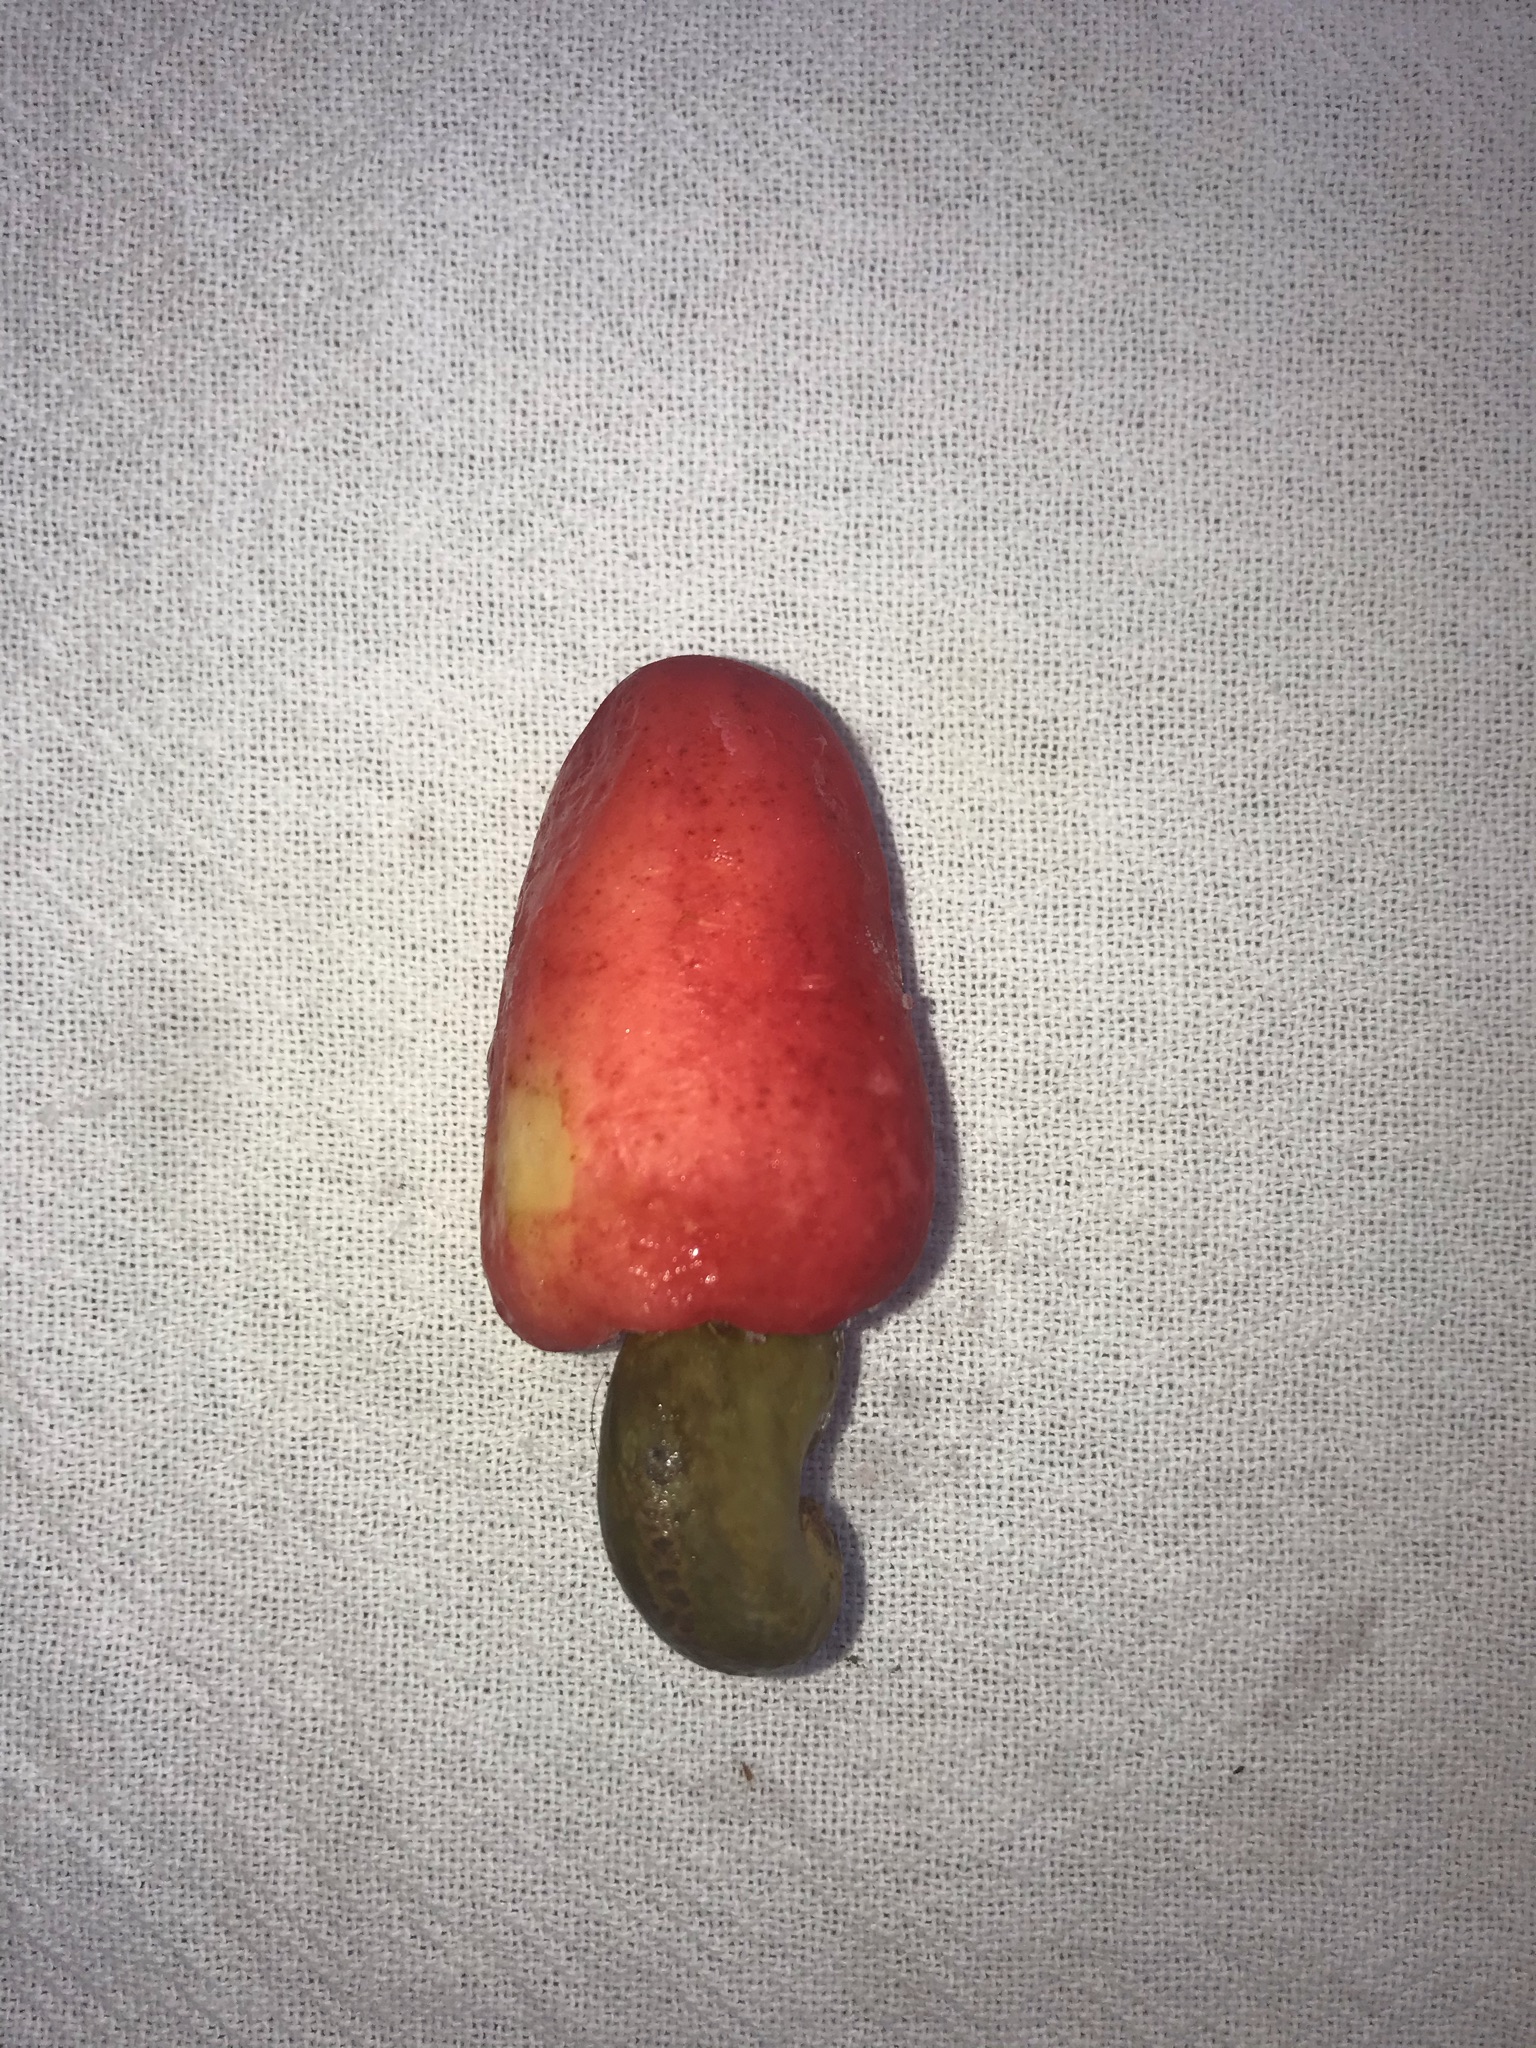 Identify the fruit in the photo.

caju vermelho
